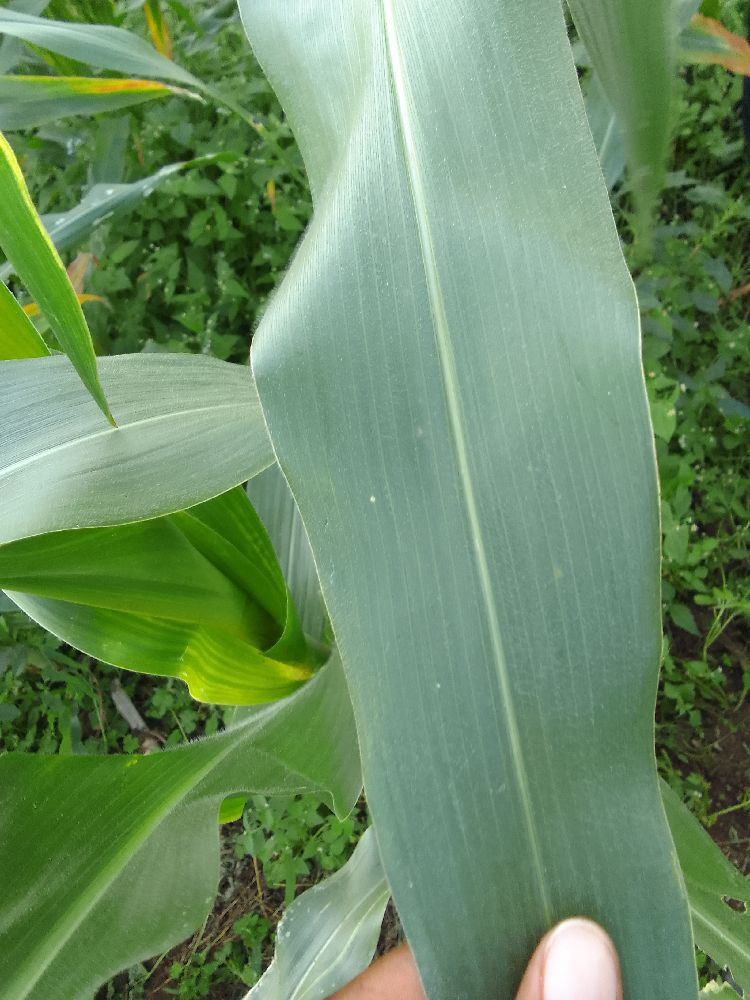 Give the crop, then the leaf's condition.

maize, healthy
